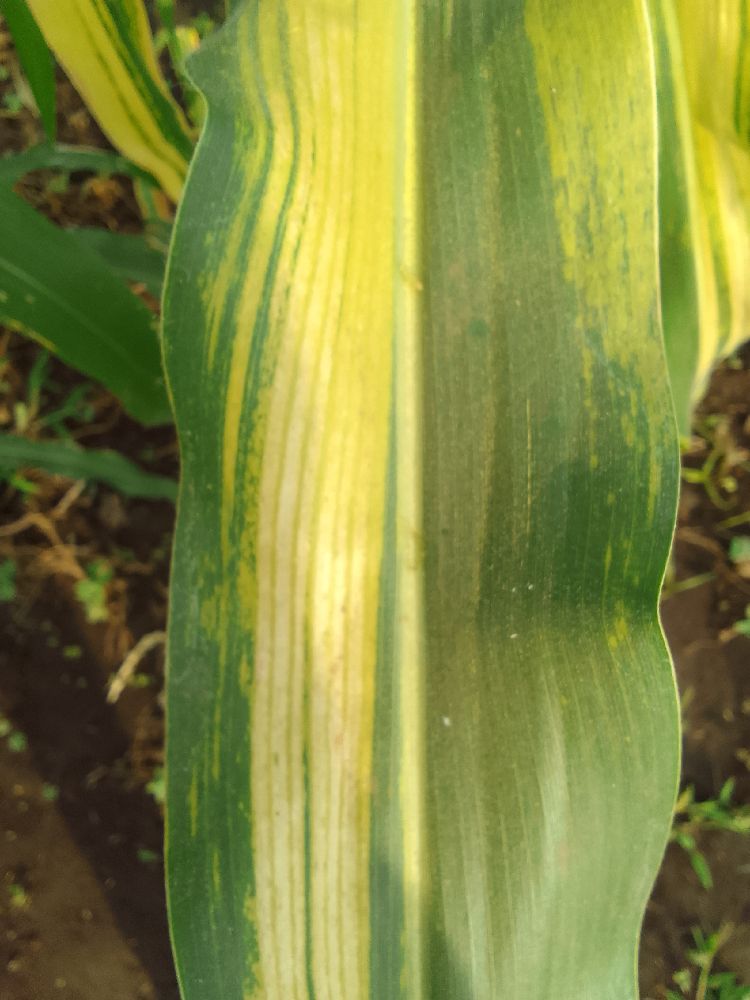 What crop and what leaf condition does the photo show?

maize, maize lethal necrosis
